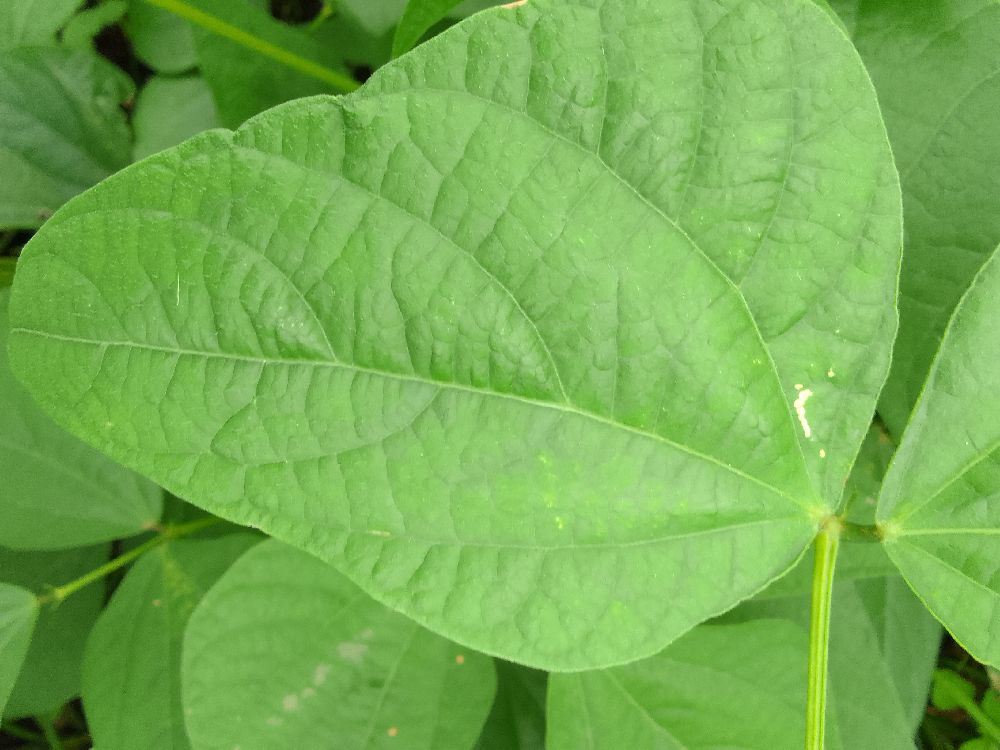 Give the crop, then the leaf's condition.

common bean, healthy
